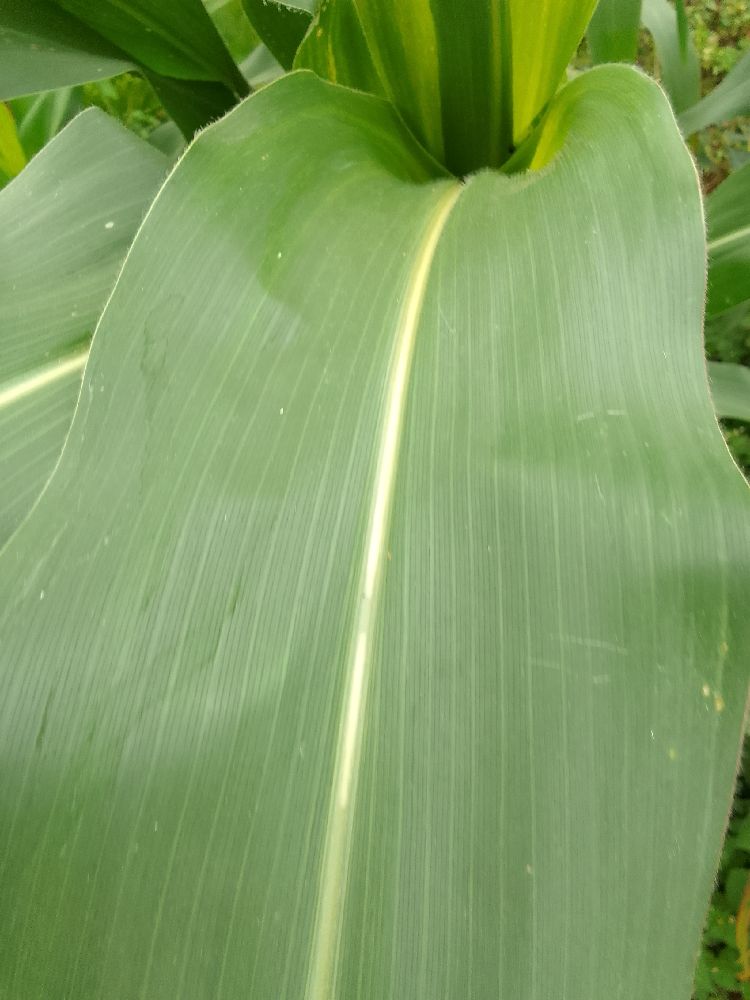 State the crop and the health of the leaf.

maize, healthy
